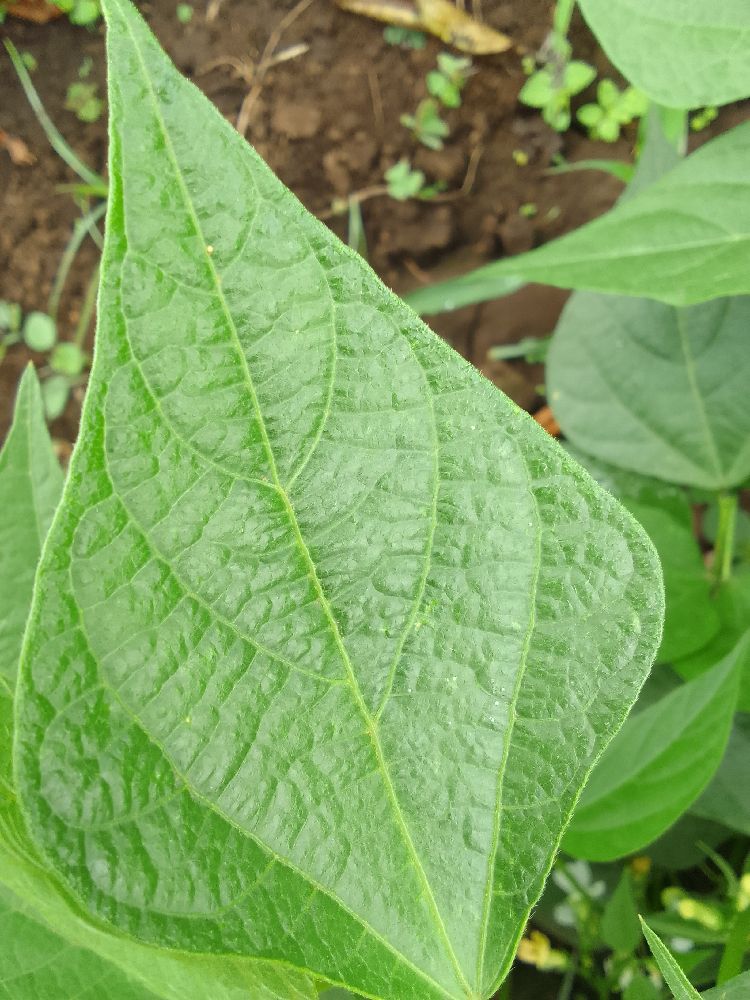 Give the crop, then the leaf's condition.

common bean, healthy
